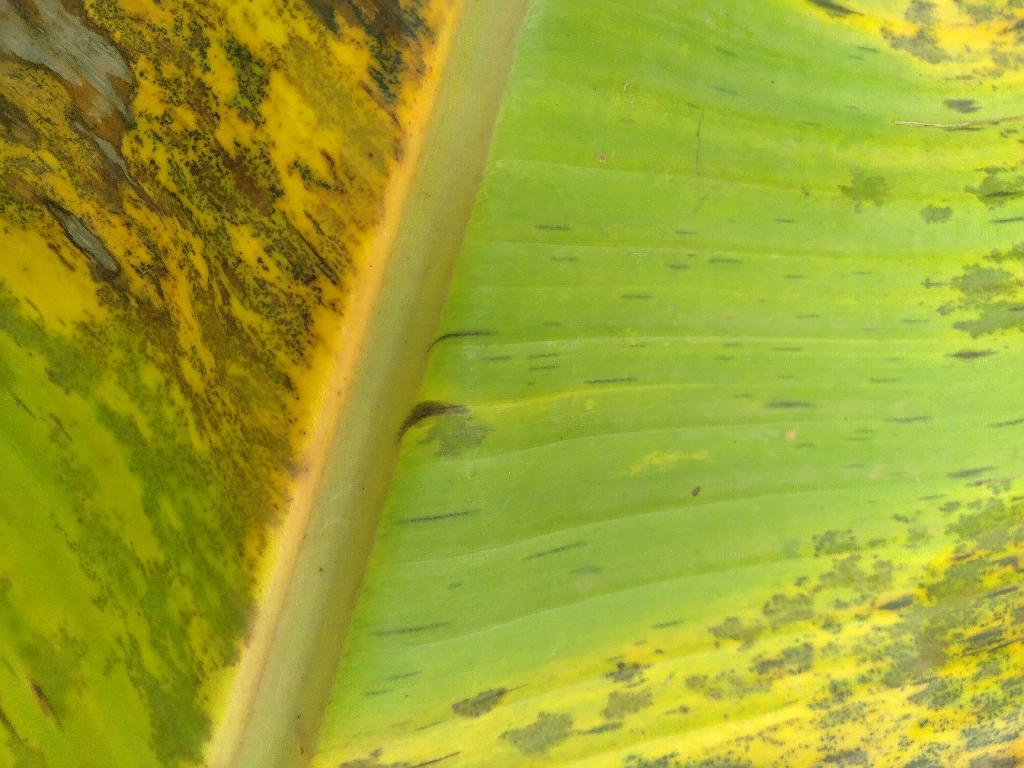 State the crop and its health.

banana, black sigatoka
